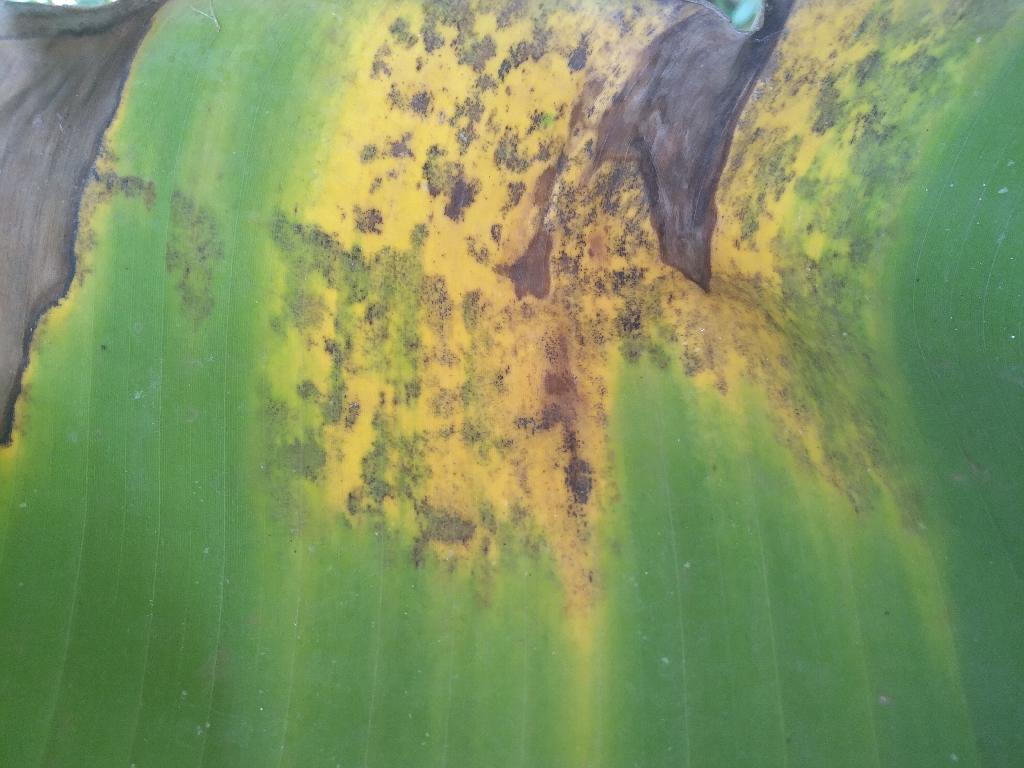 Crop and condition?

banana, black sigatoka
